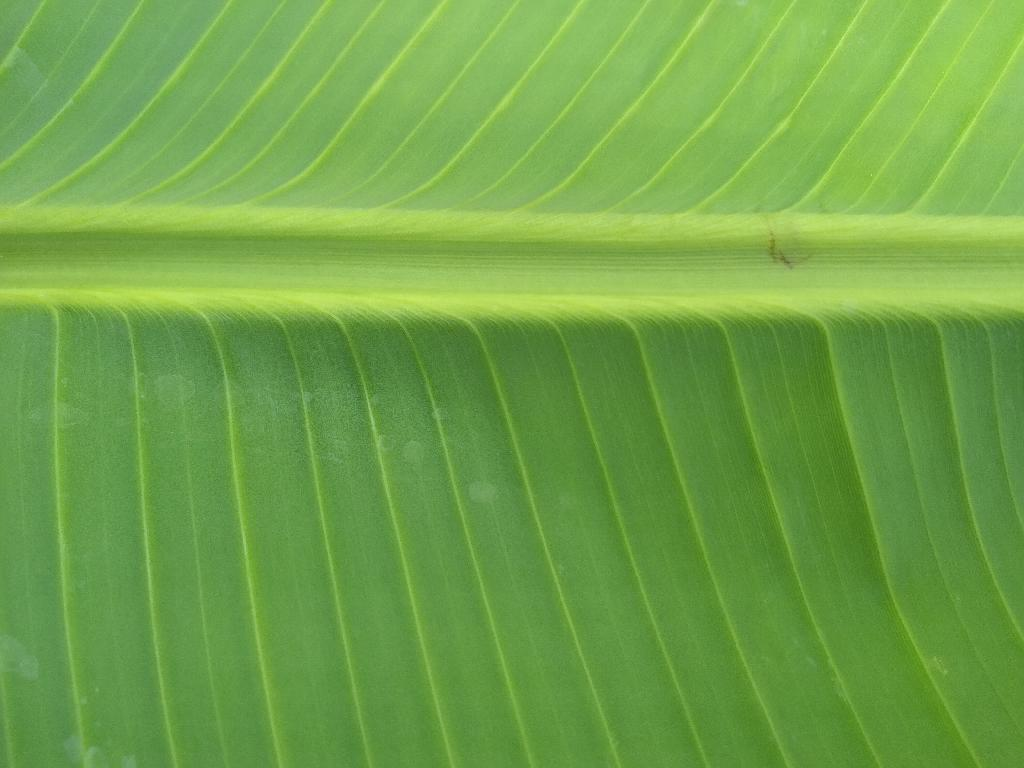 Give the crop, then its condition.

banana, healthy
